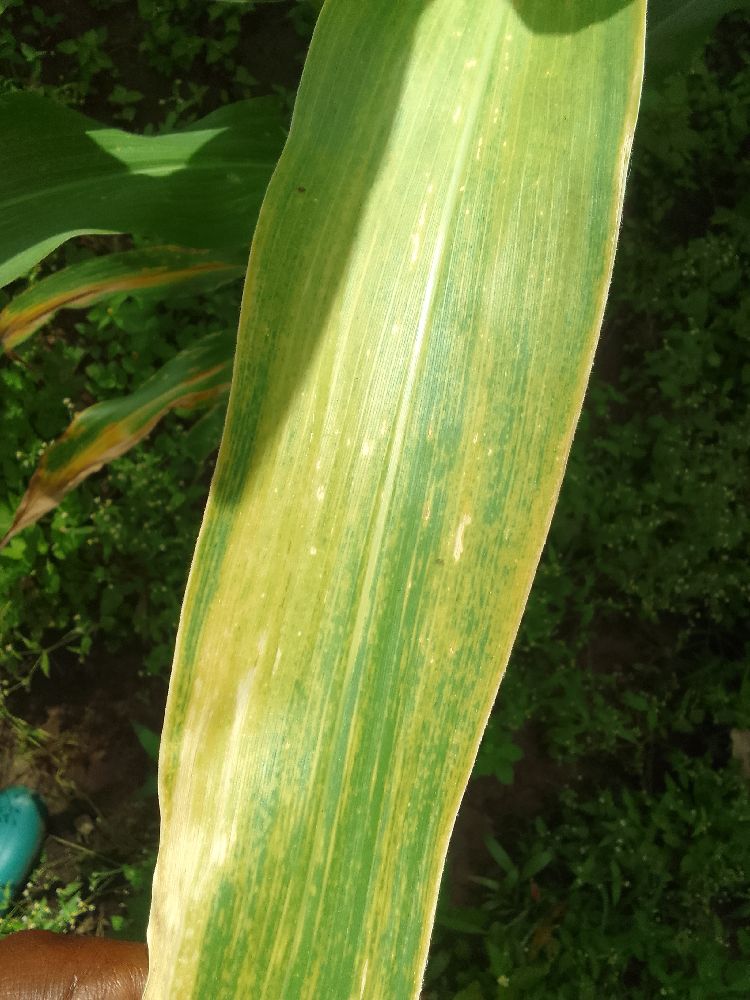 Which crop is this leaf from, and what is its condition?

maize, maize lethal necrosis
